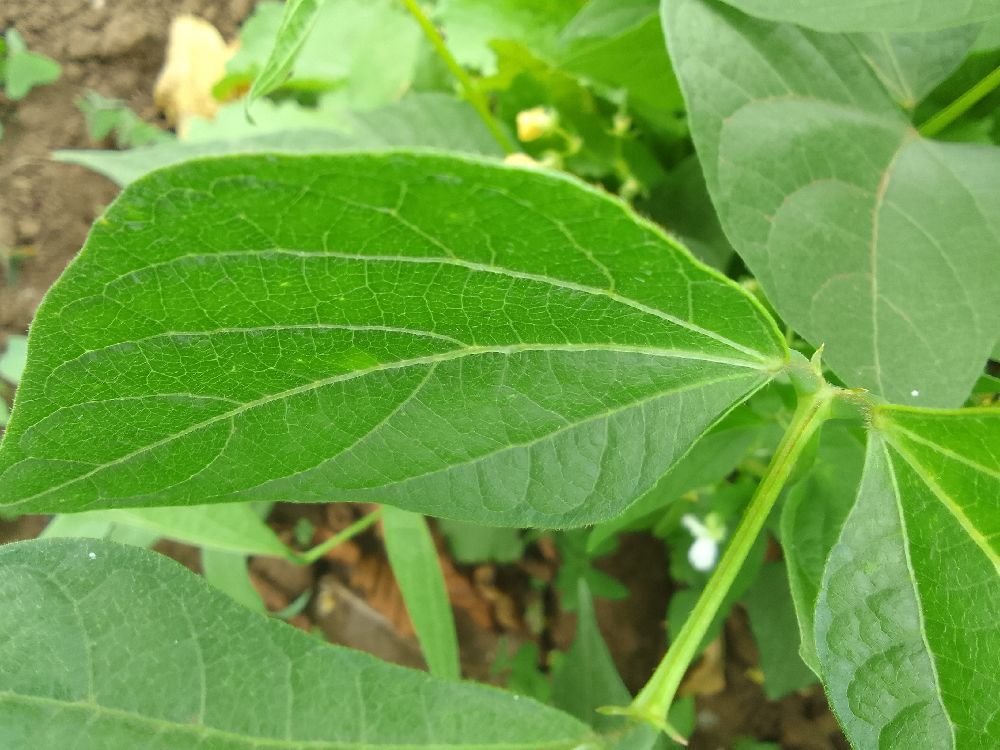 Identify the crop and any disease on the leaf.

common bean, healthy
